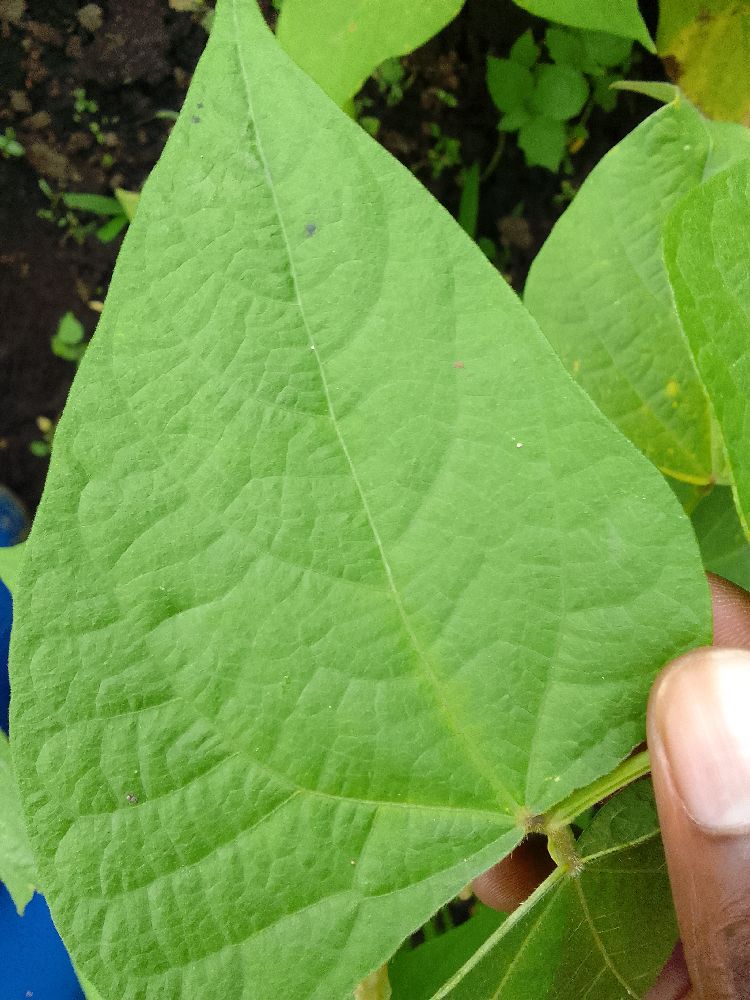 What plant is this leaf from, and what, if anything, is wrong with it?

common bean, healthy
